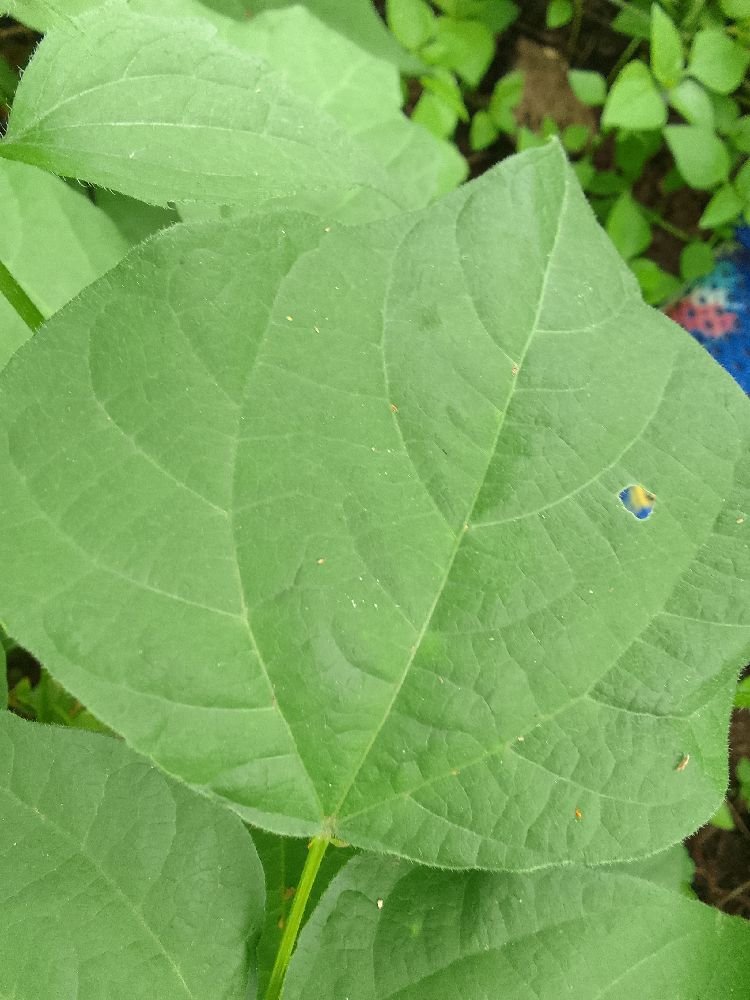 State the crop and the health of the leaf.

common bean, healthy
